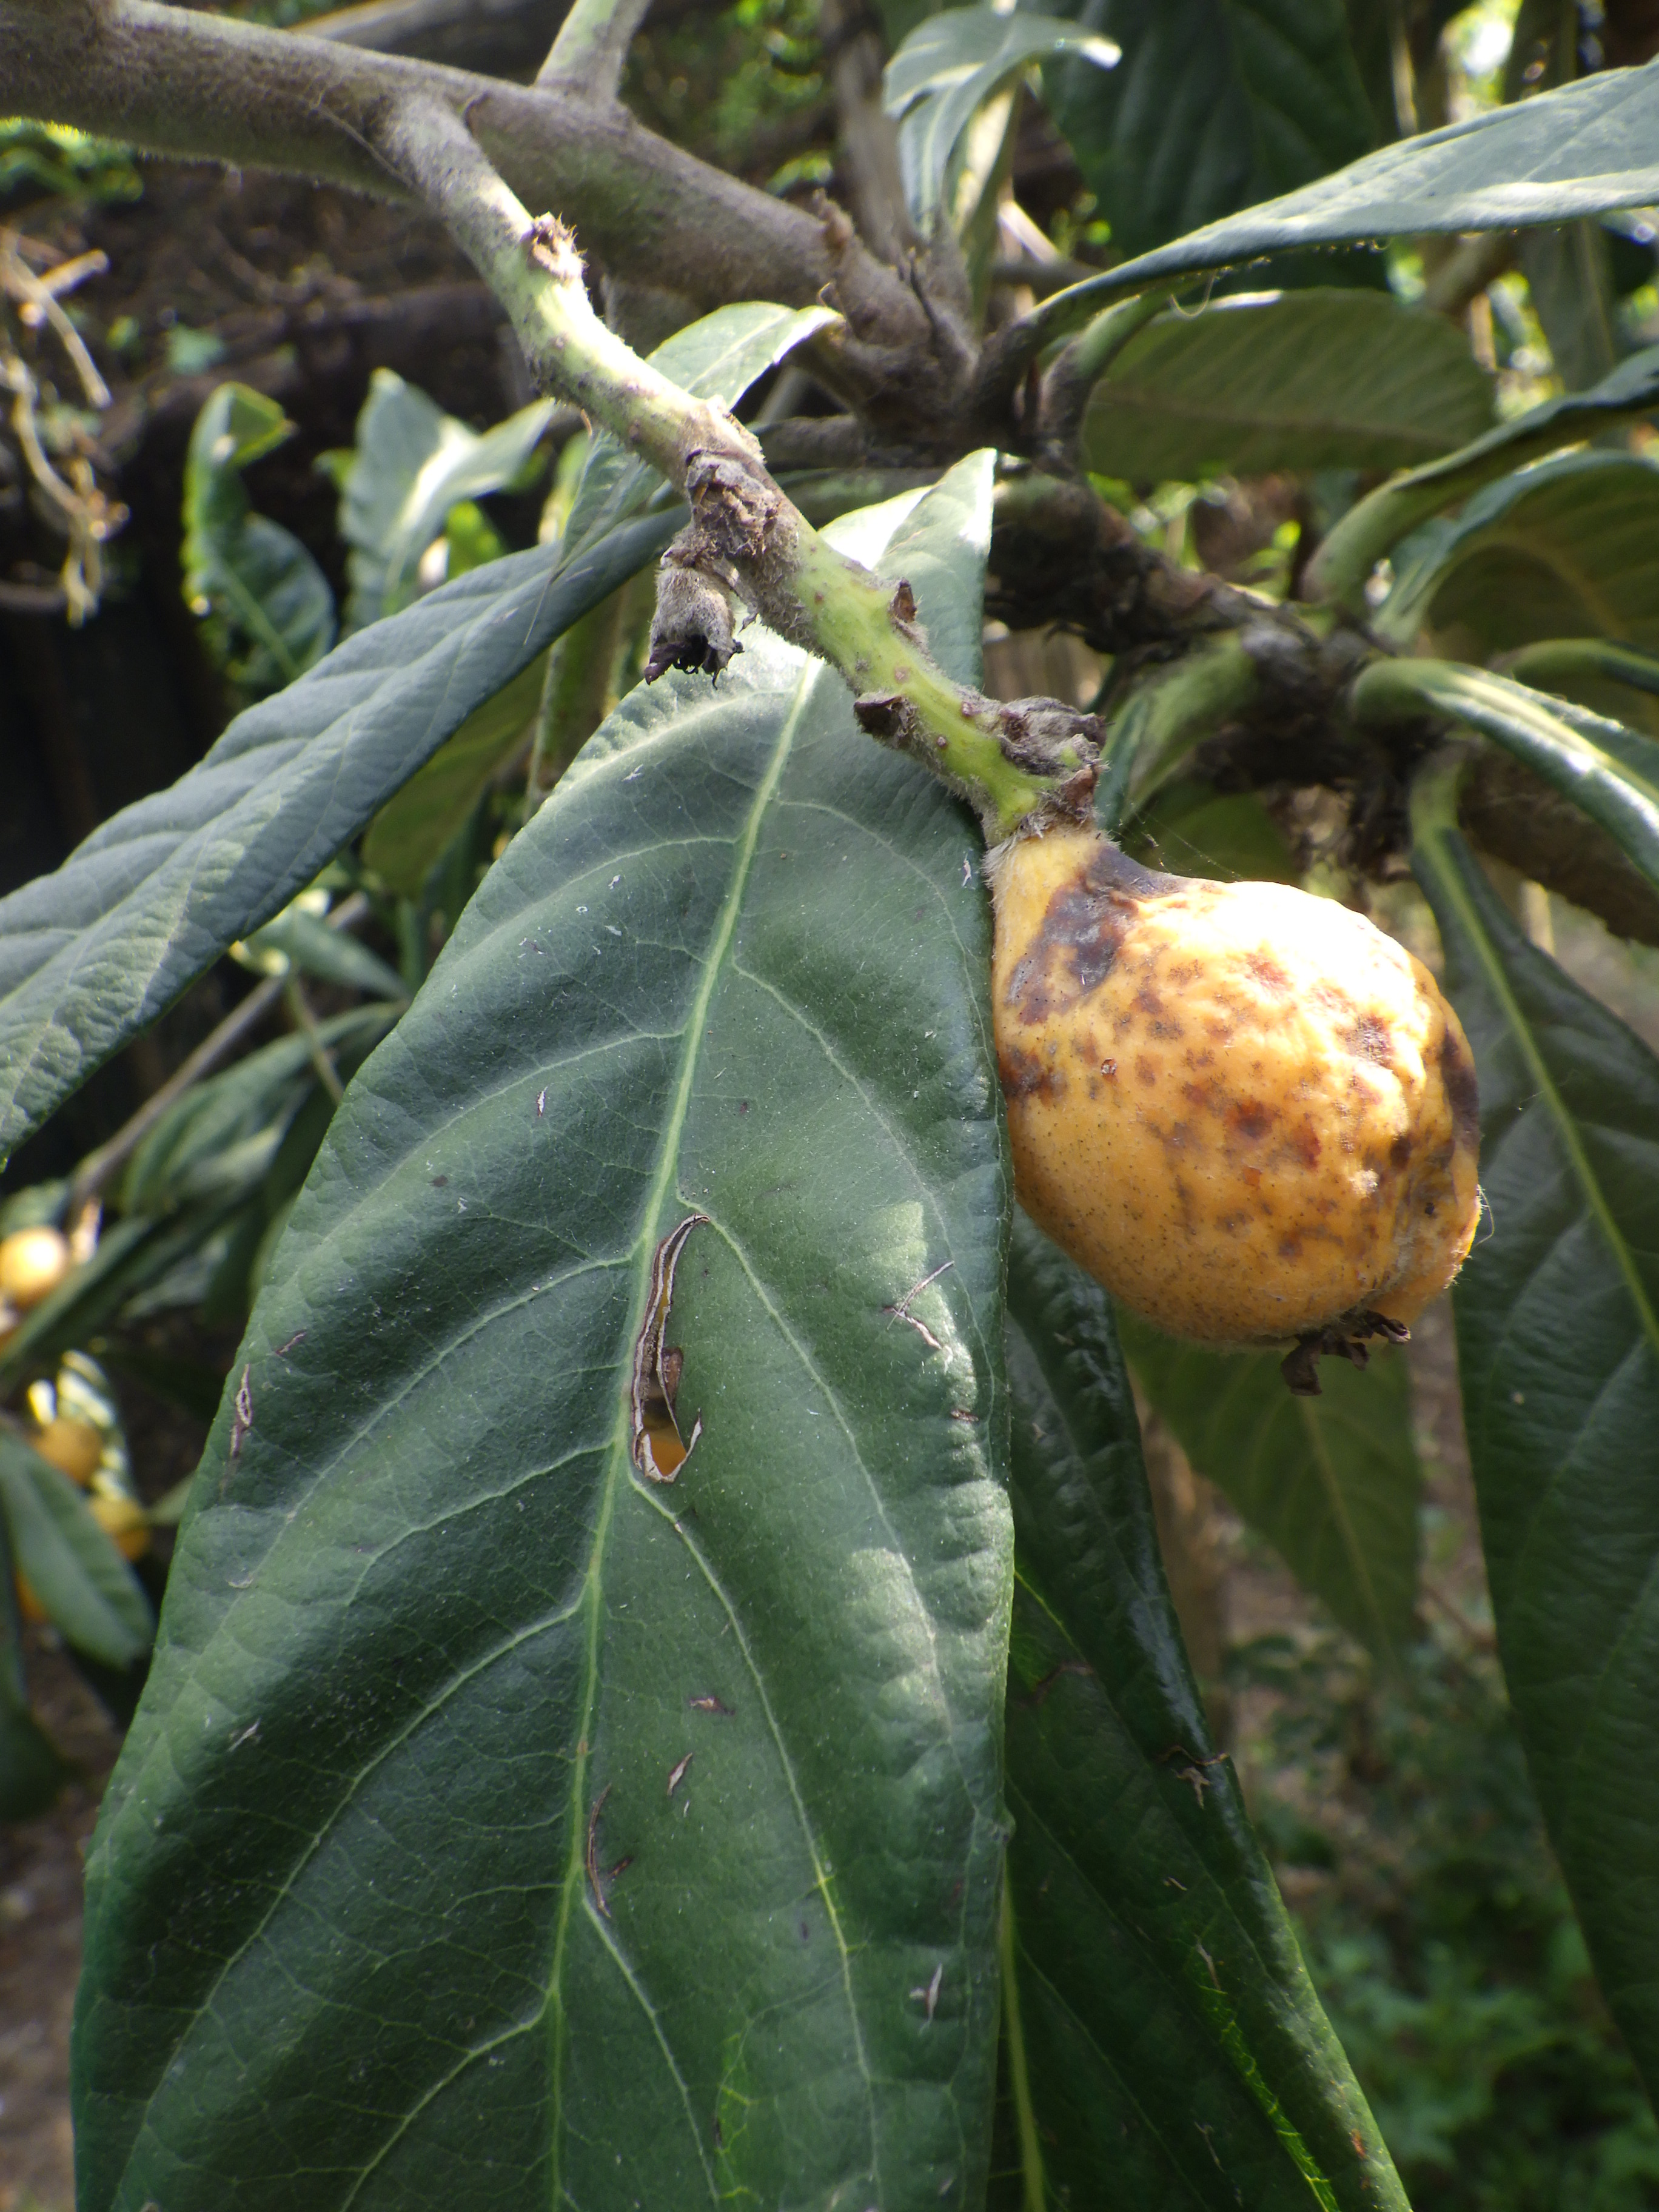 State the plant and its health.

japanese medlar, mechanical damage, scab
